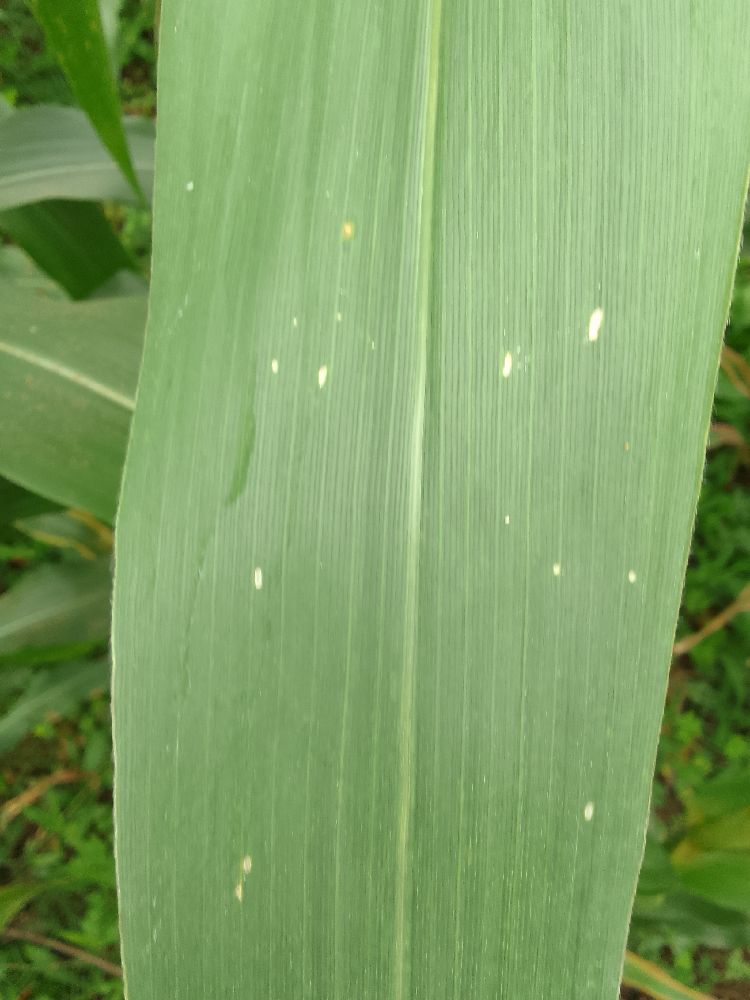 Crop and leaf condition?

maize, healthy
